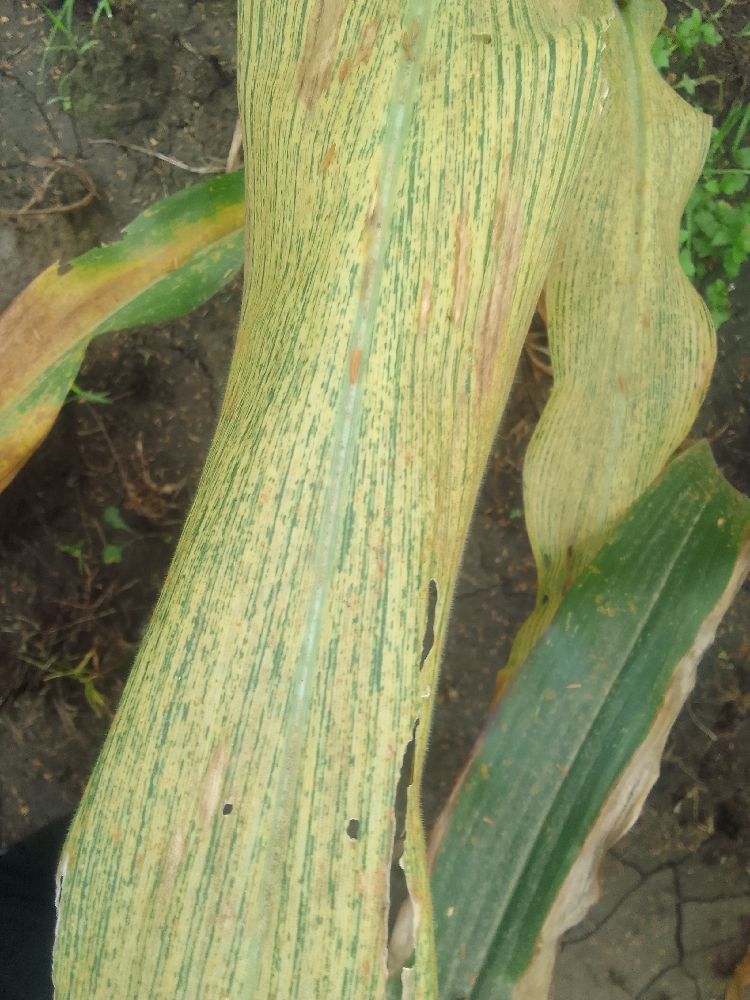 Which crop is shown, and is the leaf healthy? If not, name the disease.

maize, maize streak virus
